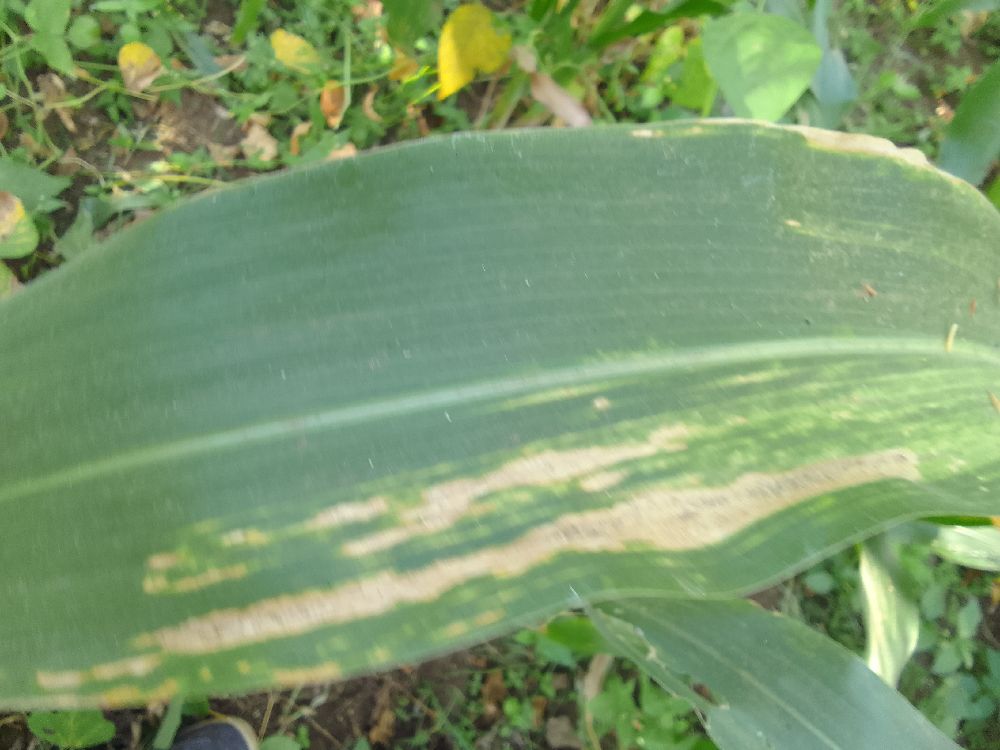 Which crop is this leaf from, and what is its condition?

maize, maize lethal necrosis
